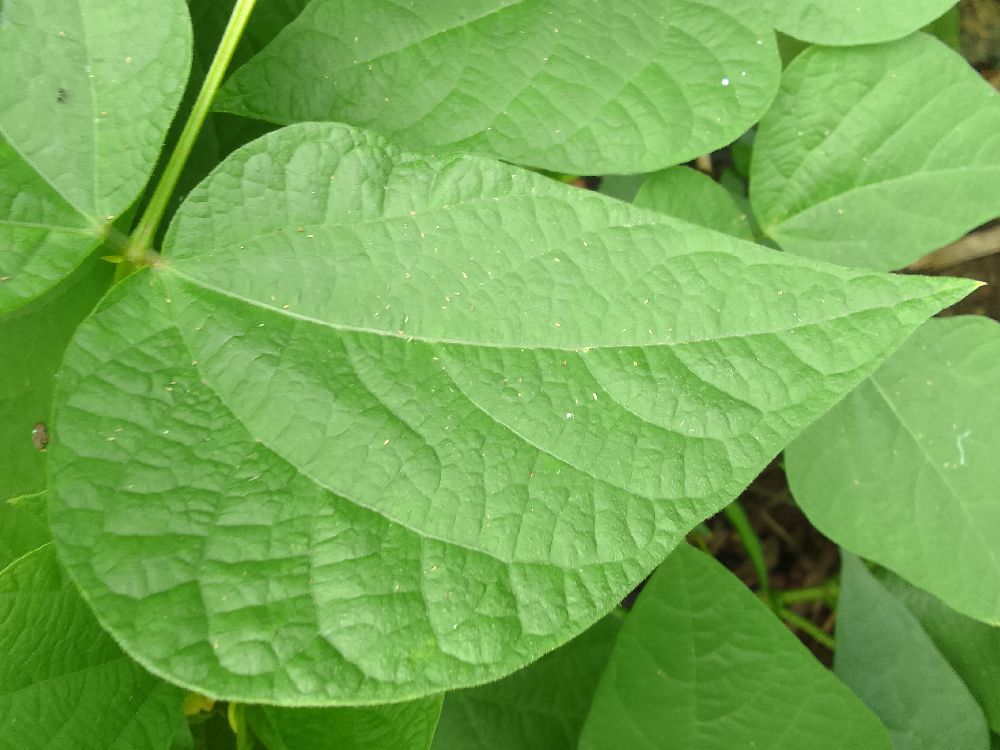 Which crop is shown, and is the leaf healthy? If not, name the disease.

common bean, healthy
